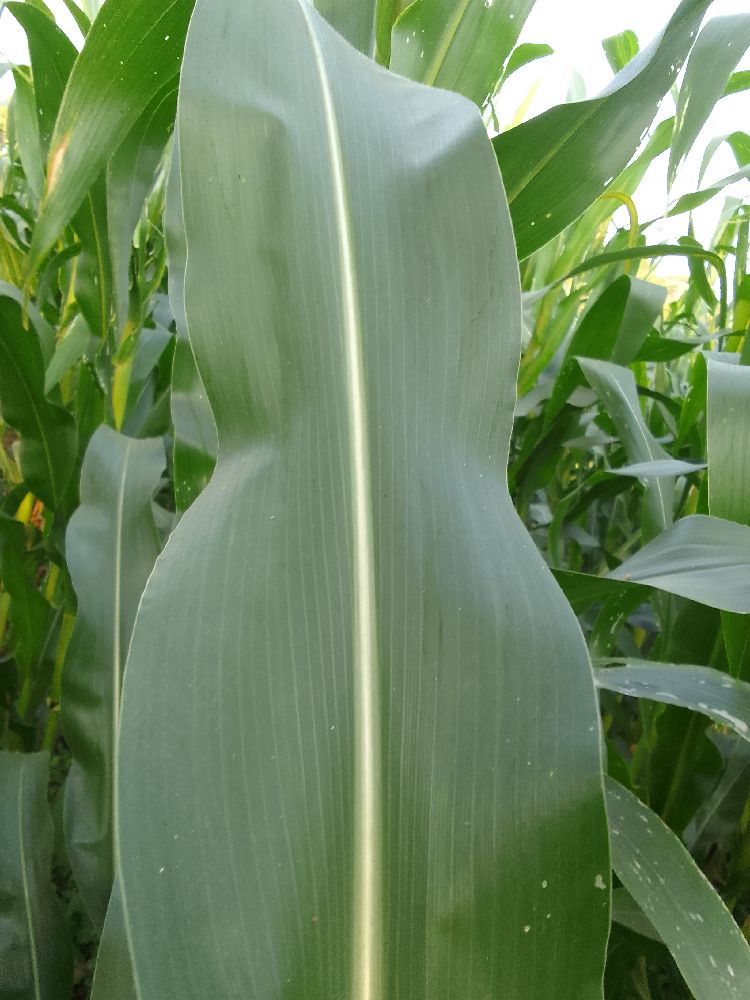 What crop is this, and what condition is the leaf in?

maize, healthy
